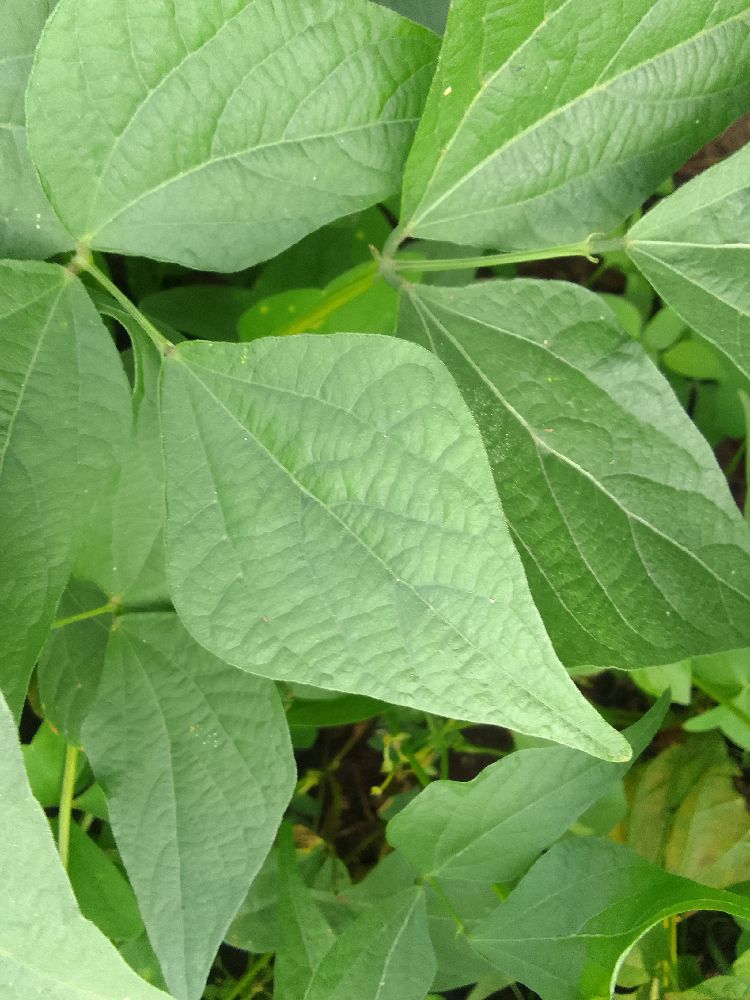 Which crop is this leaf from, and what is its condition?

common bean, healthy
